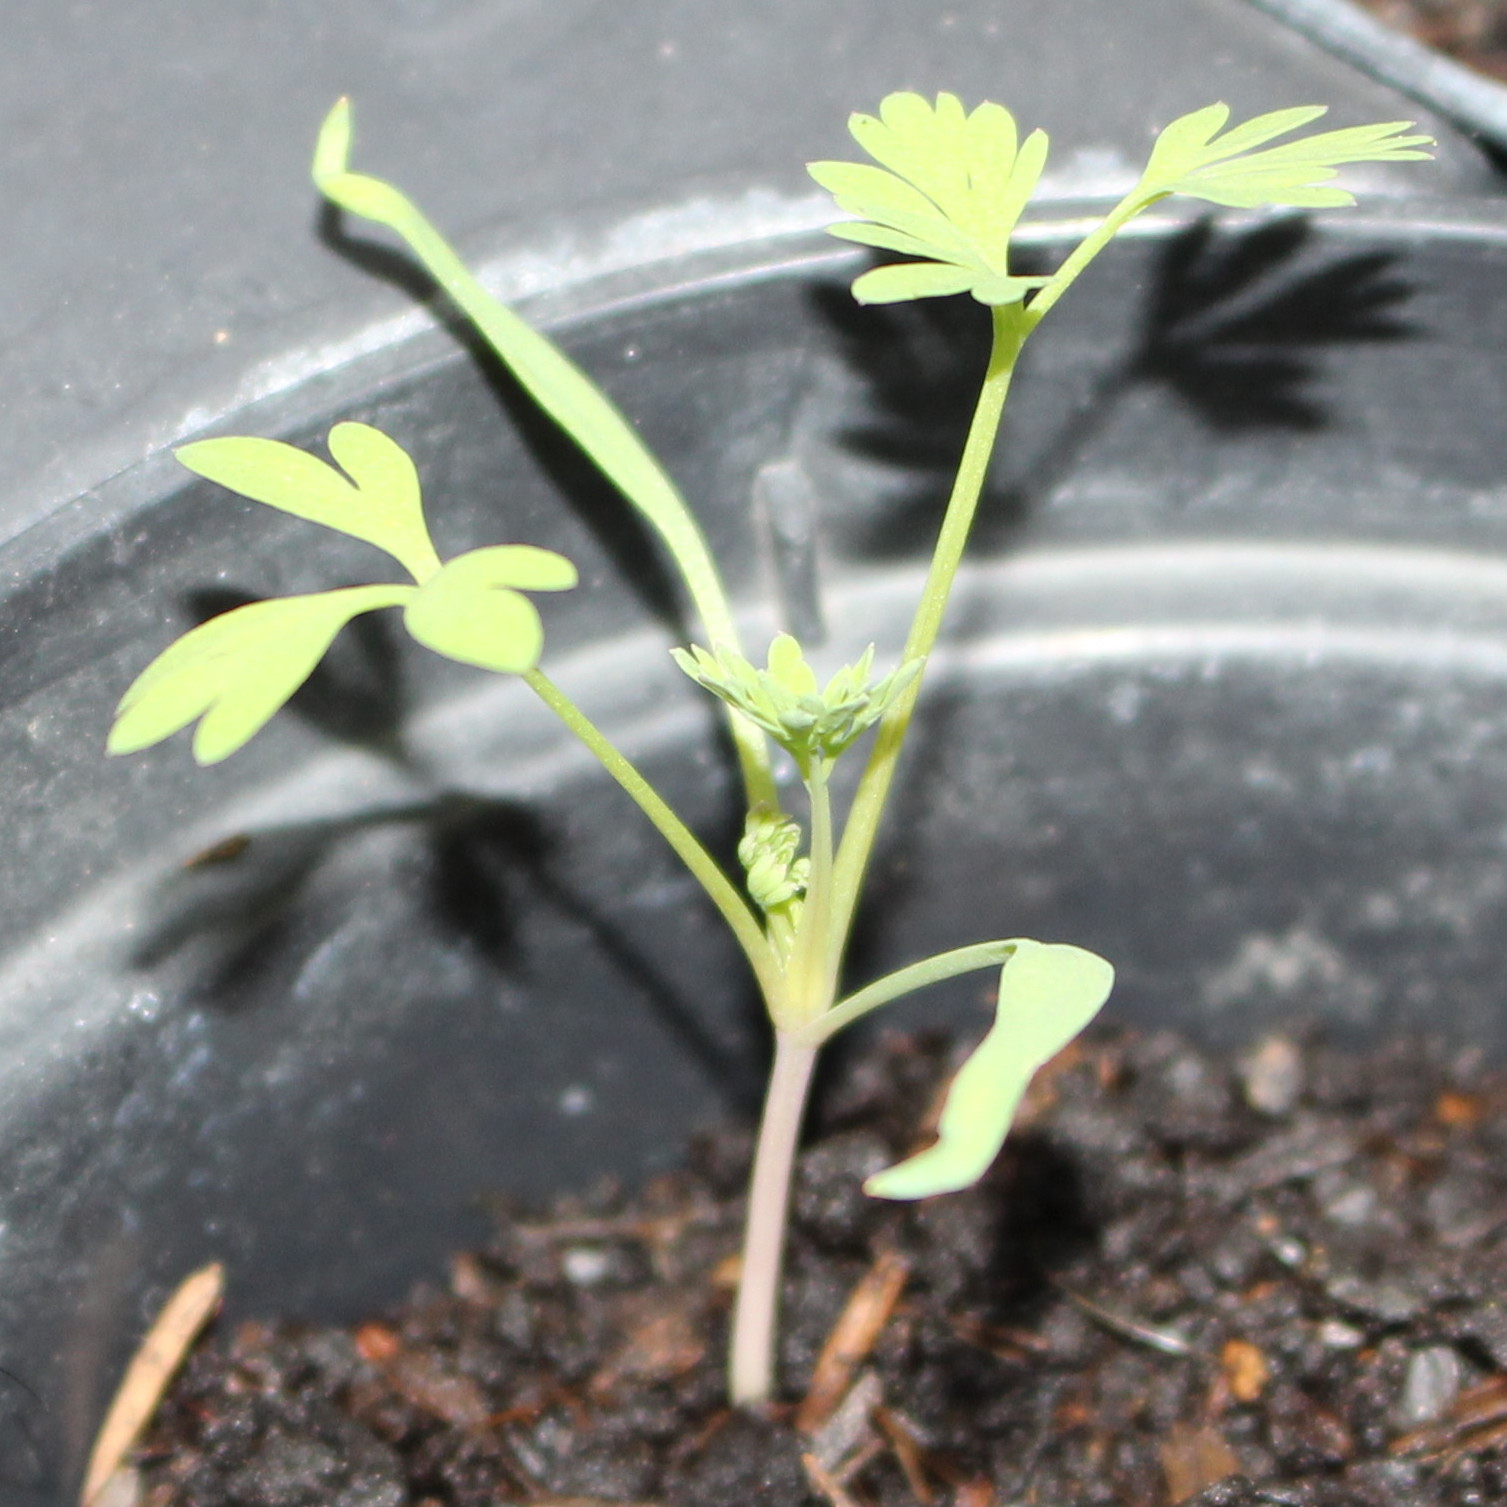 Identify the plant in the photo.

Fumaria officinalis
